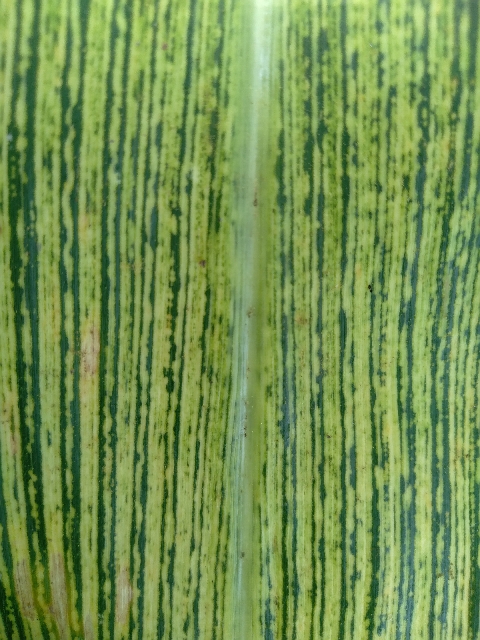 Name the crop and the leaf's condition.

maize, maize streak virus
